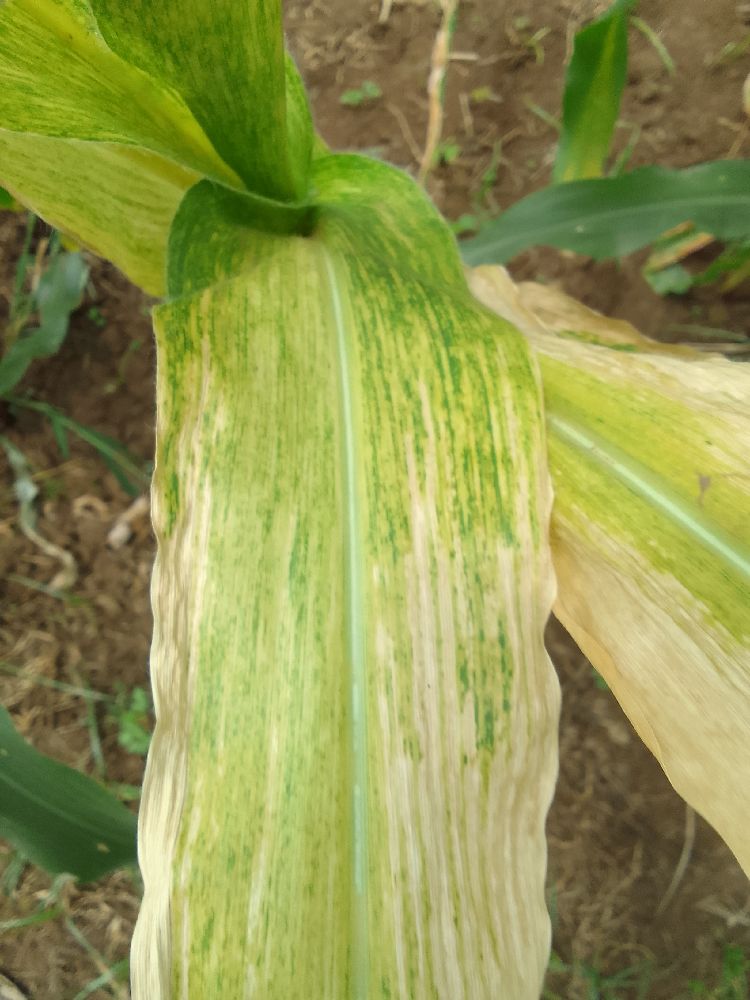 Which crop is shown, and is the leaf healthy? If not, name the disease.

maize, maize lethal necrosis
